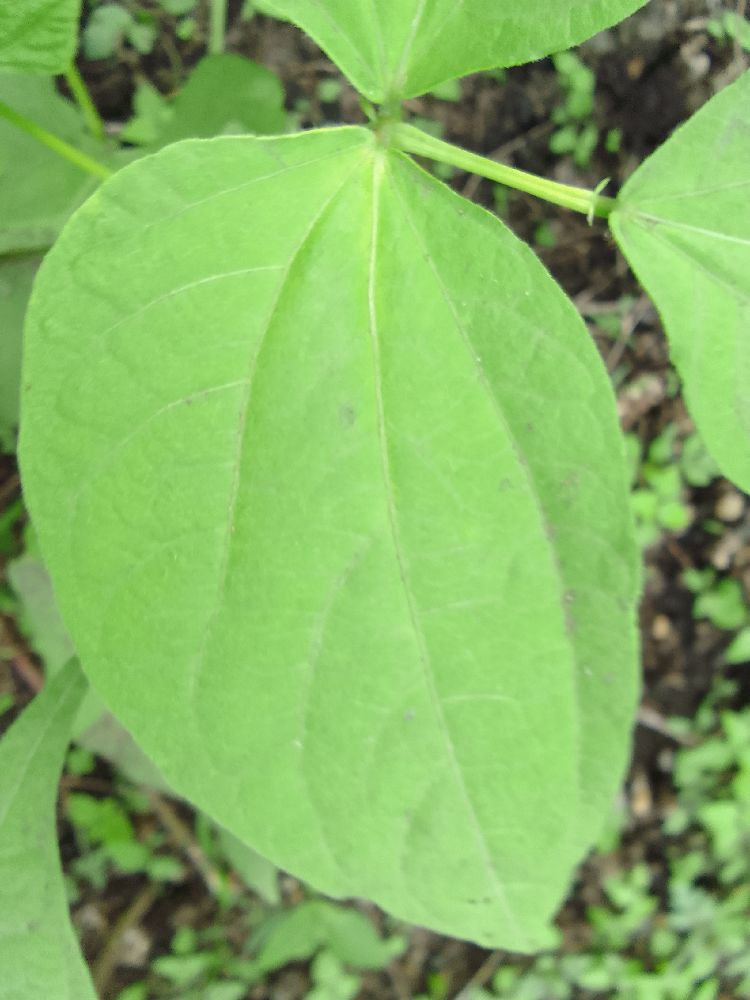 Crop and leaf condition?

common bean, healthy
